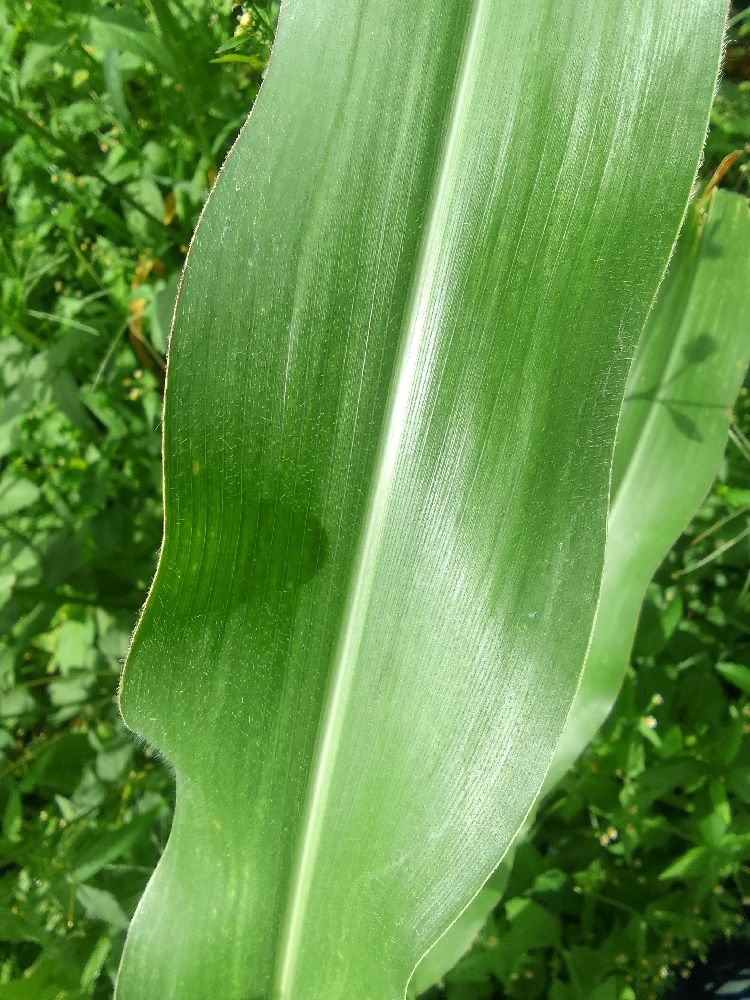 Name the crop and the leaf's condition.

maize, healthy
